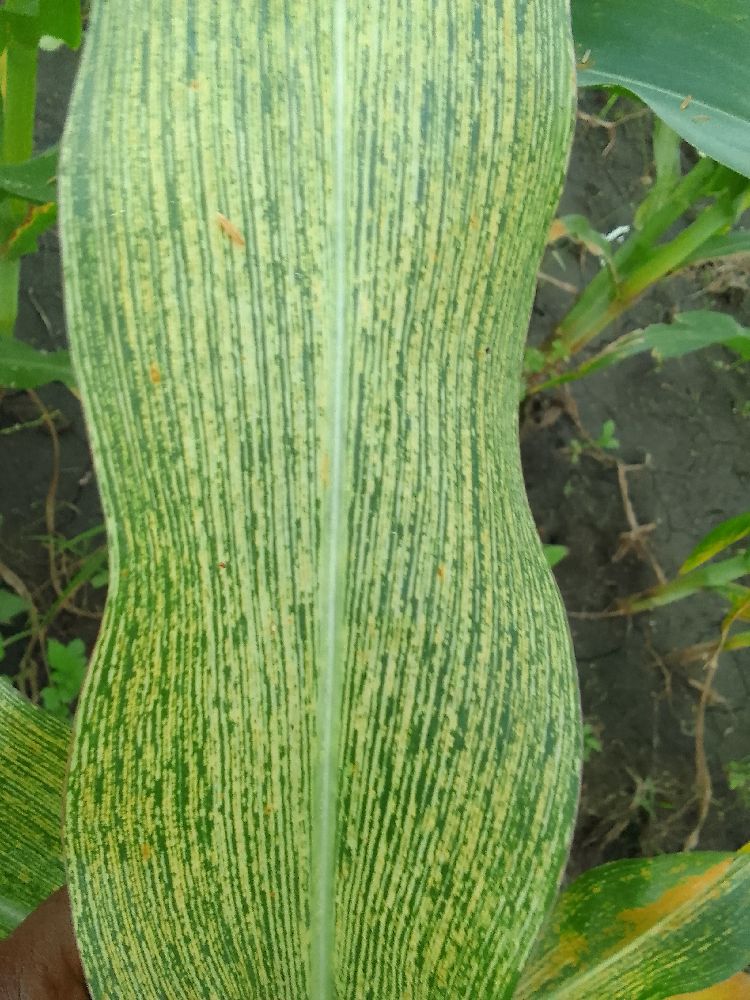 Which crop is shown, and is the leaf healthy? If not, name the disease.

maize, maize streak virus
